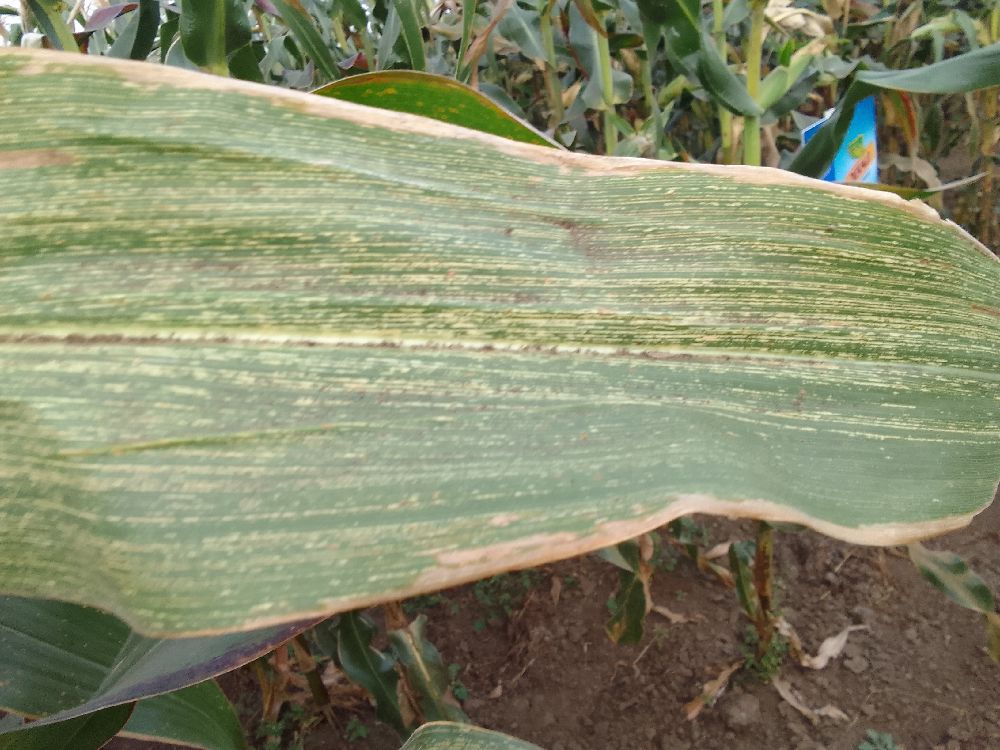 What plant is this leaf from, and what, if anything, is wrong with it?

maize, maize streak virus
